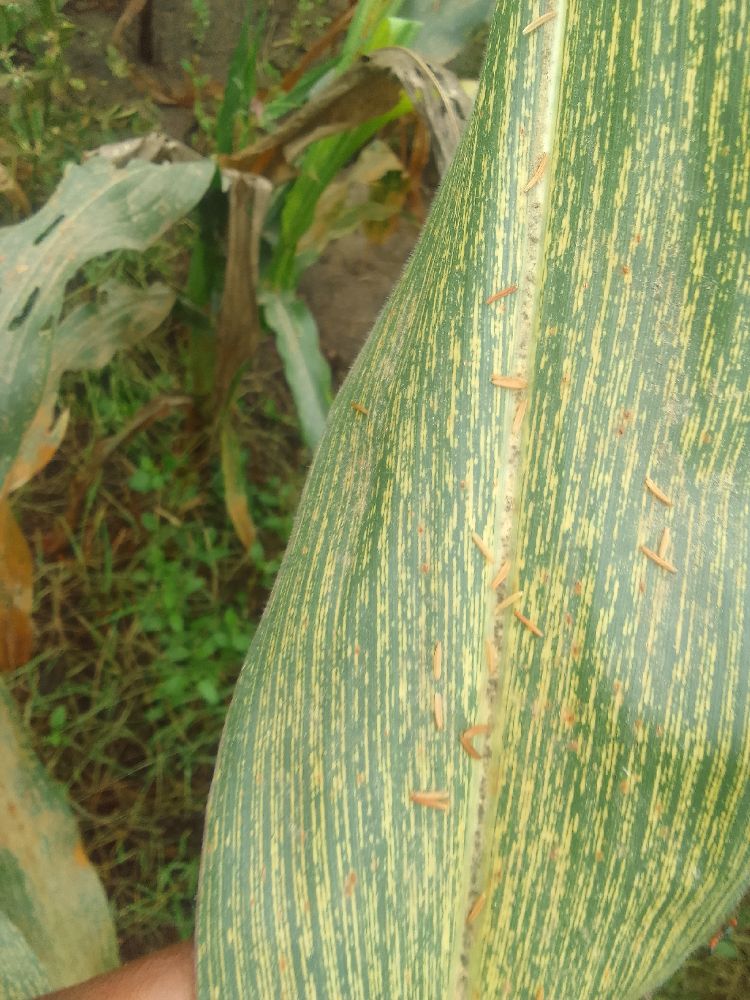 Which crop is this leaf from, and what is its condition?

maize, maize streak virus
